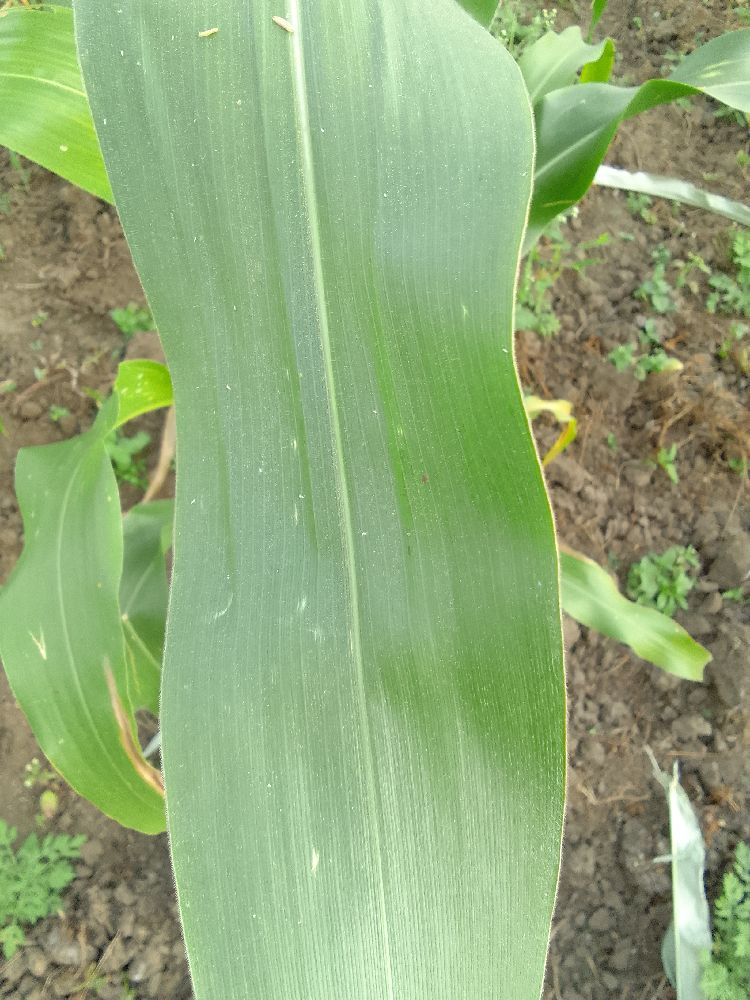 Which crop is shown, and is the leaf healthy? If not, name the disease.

maize, healthy
